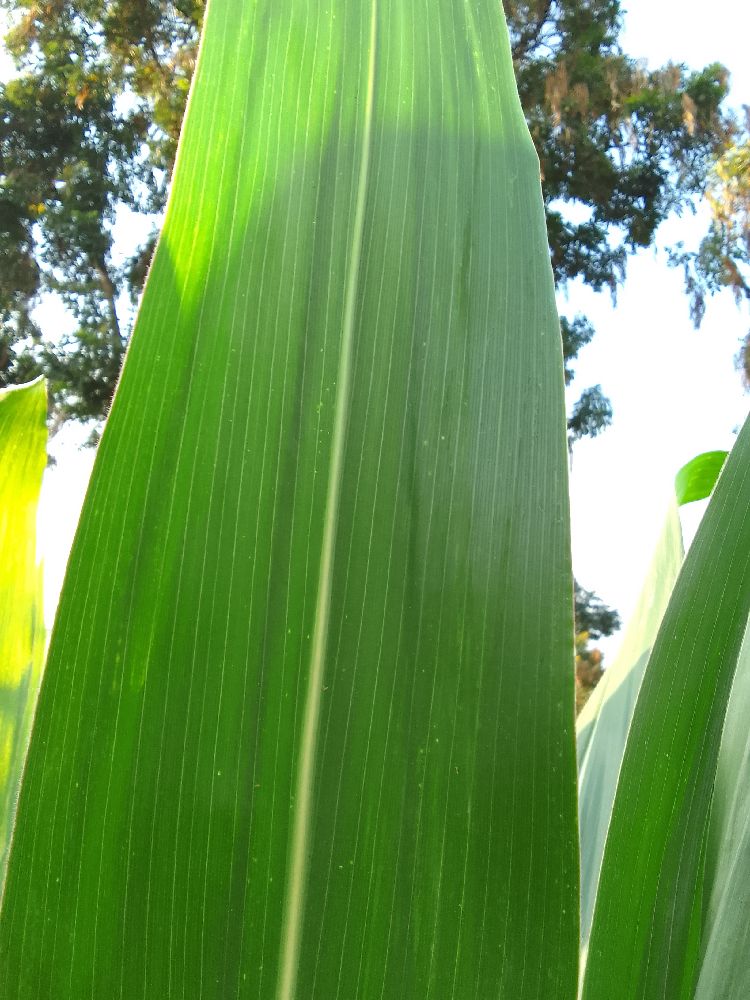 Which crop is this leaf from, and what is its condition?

maize, healthy
